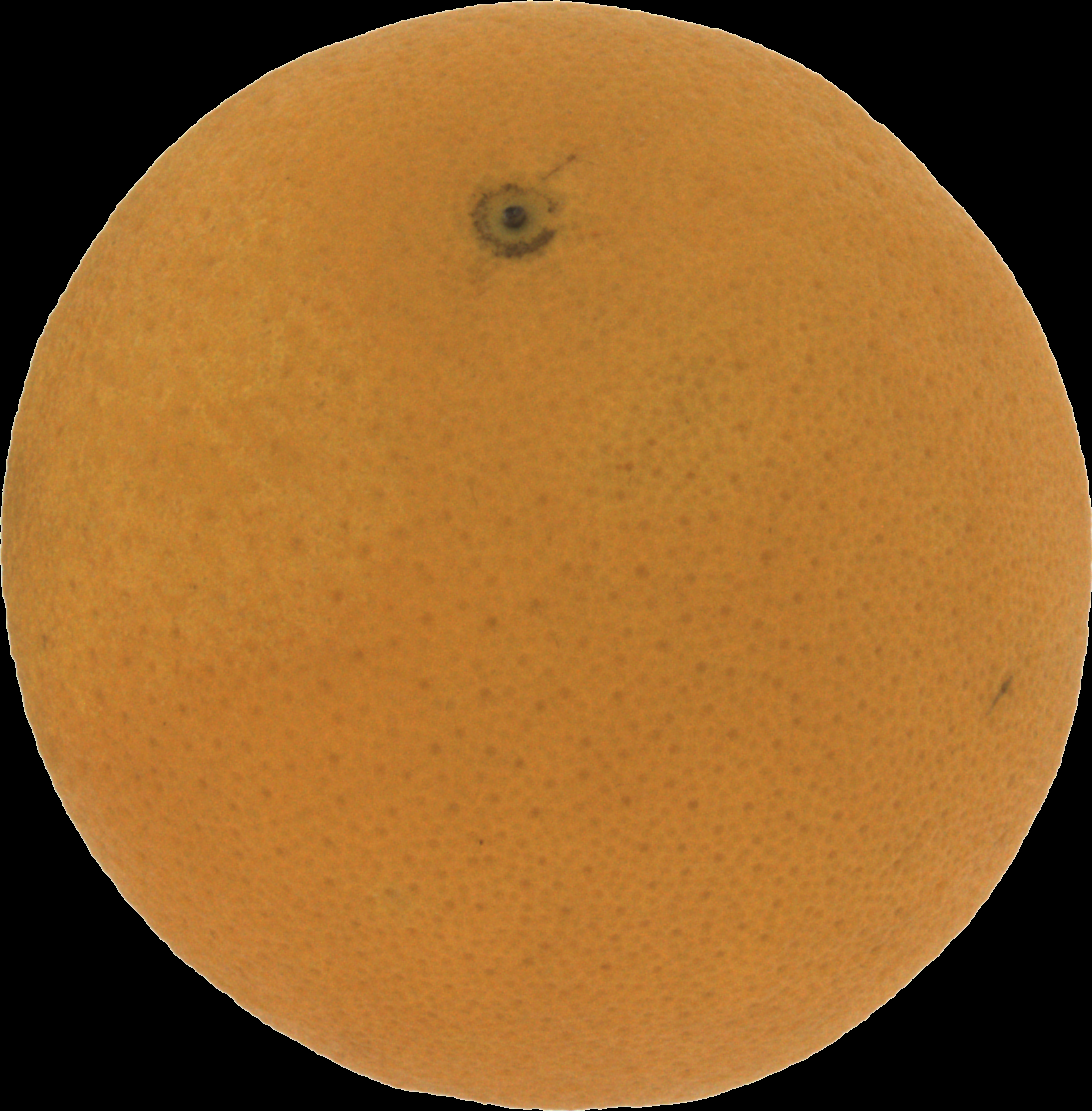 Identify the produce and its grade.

orange, good
